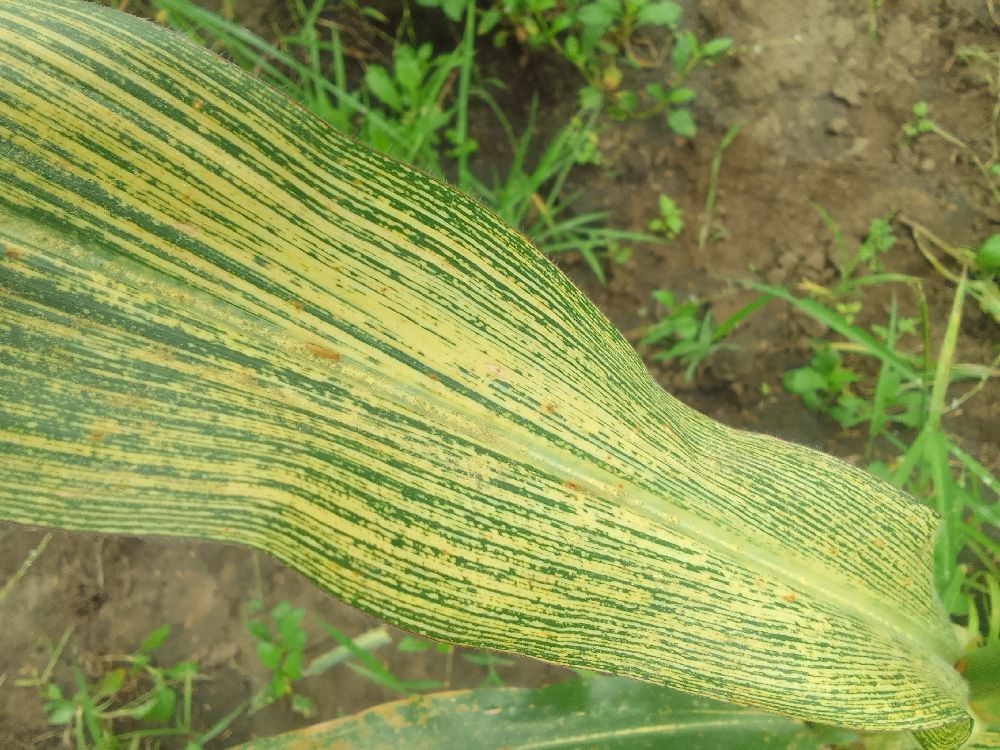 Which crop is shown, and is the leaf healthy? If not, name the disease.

maize, maize streak virus
